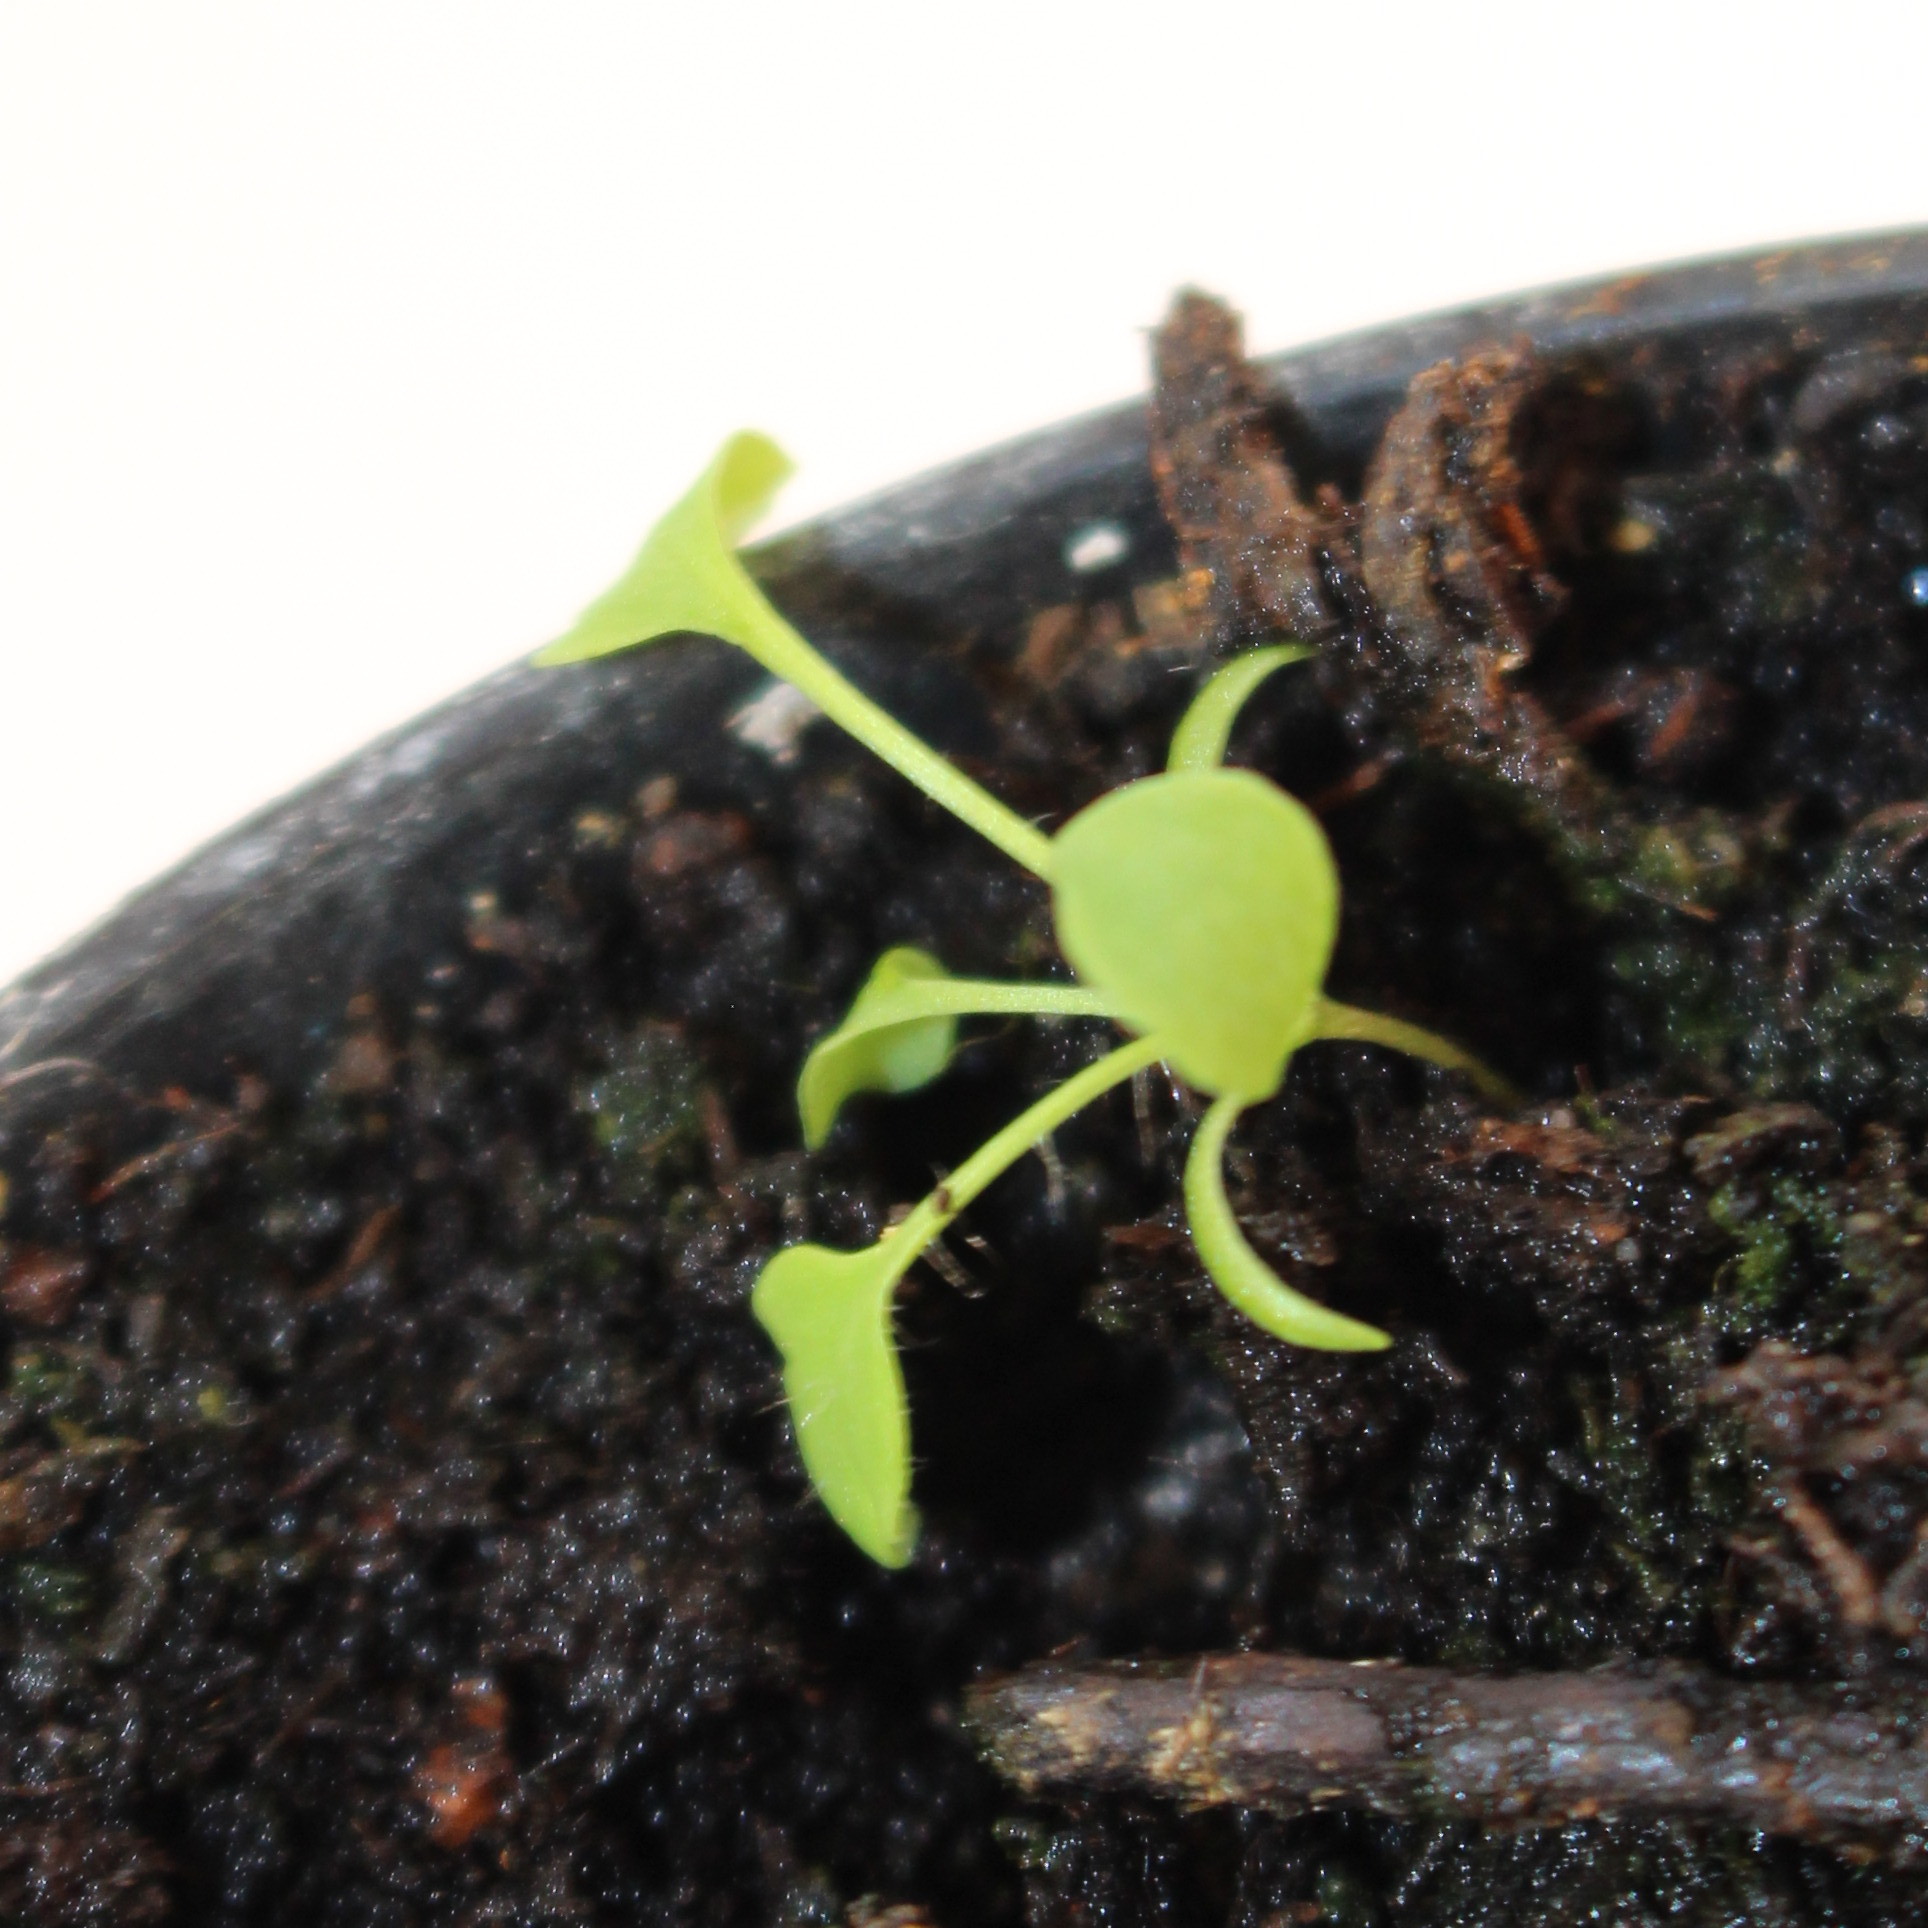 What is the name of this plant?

Papaver rhoeas
